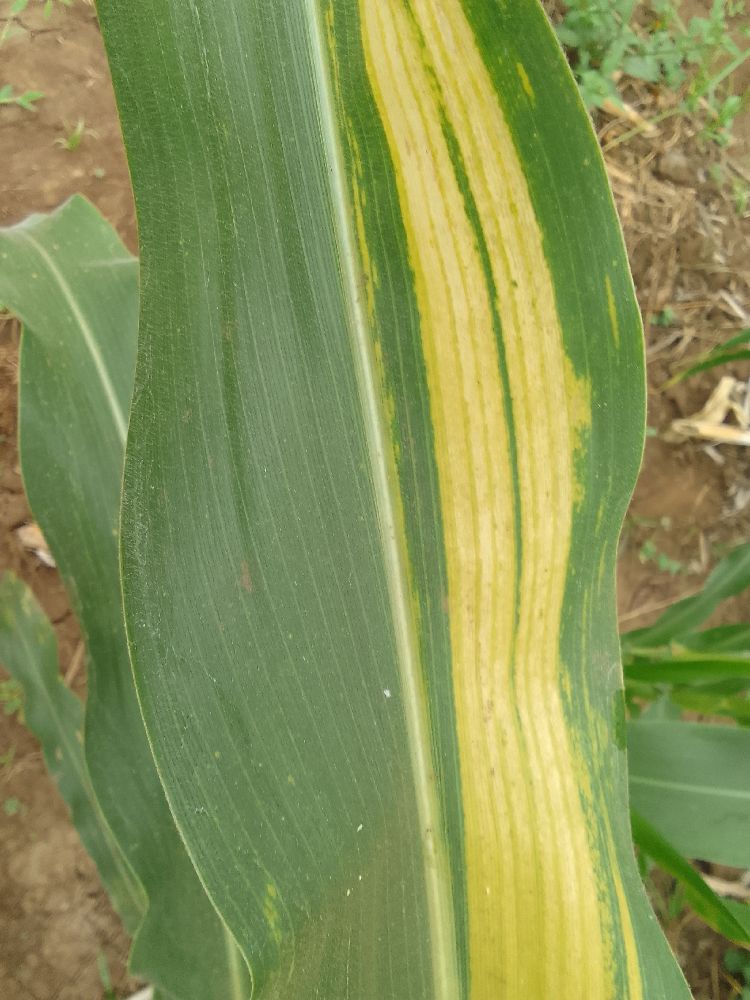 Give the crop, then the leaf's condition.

maize, maize lethal necrosis
